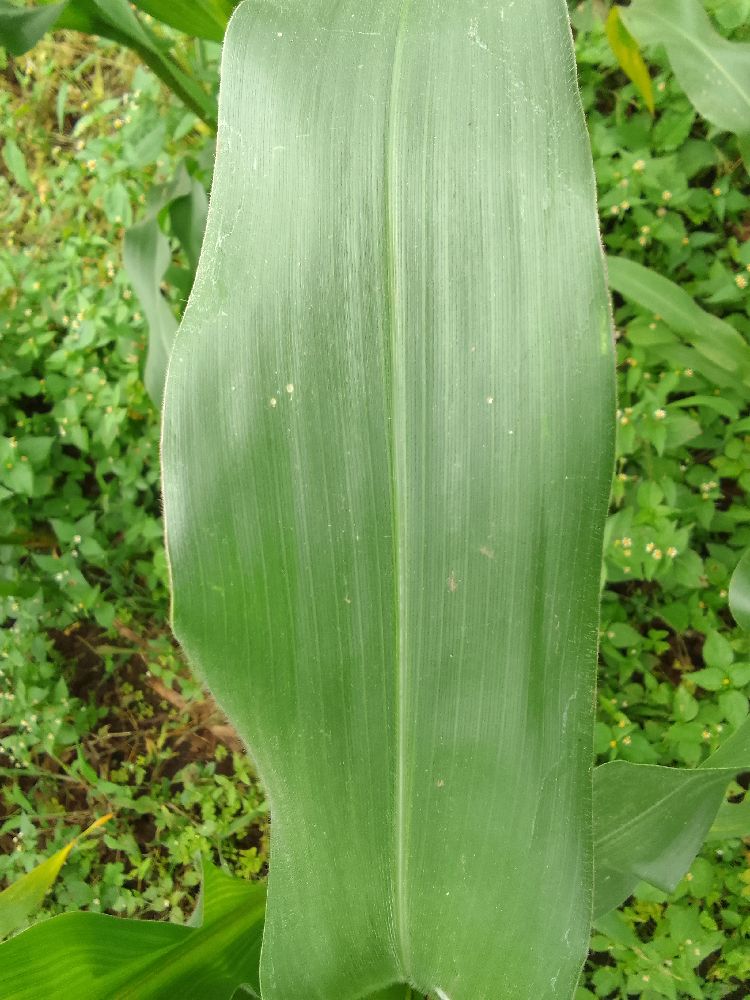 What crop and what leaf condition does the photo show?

maize, healthy
